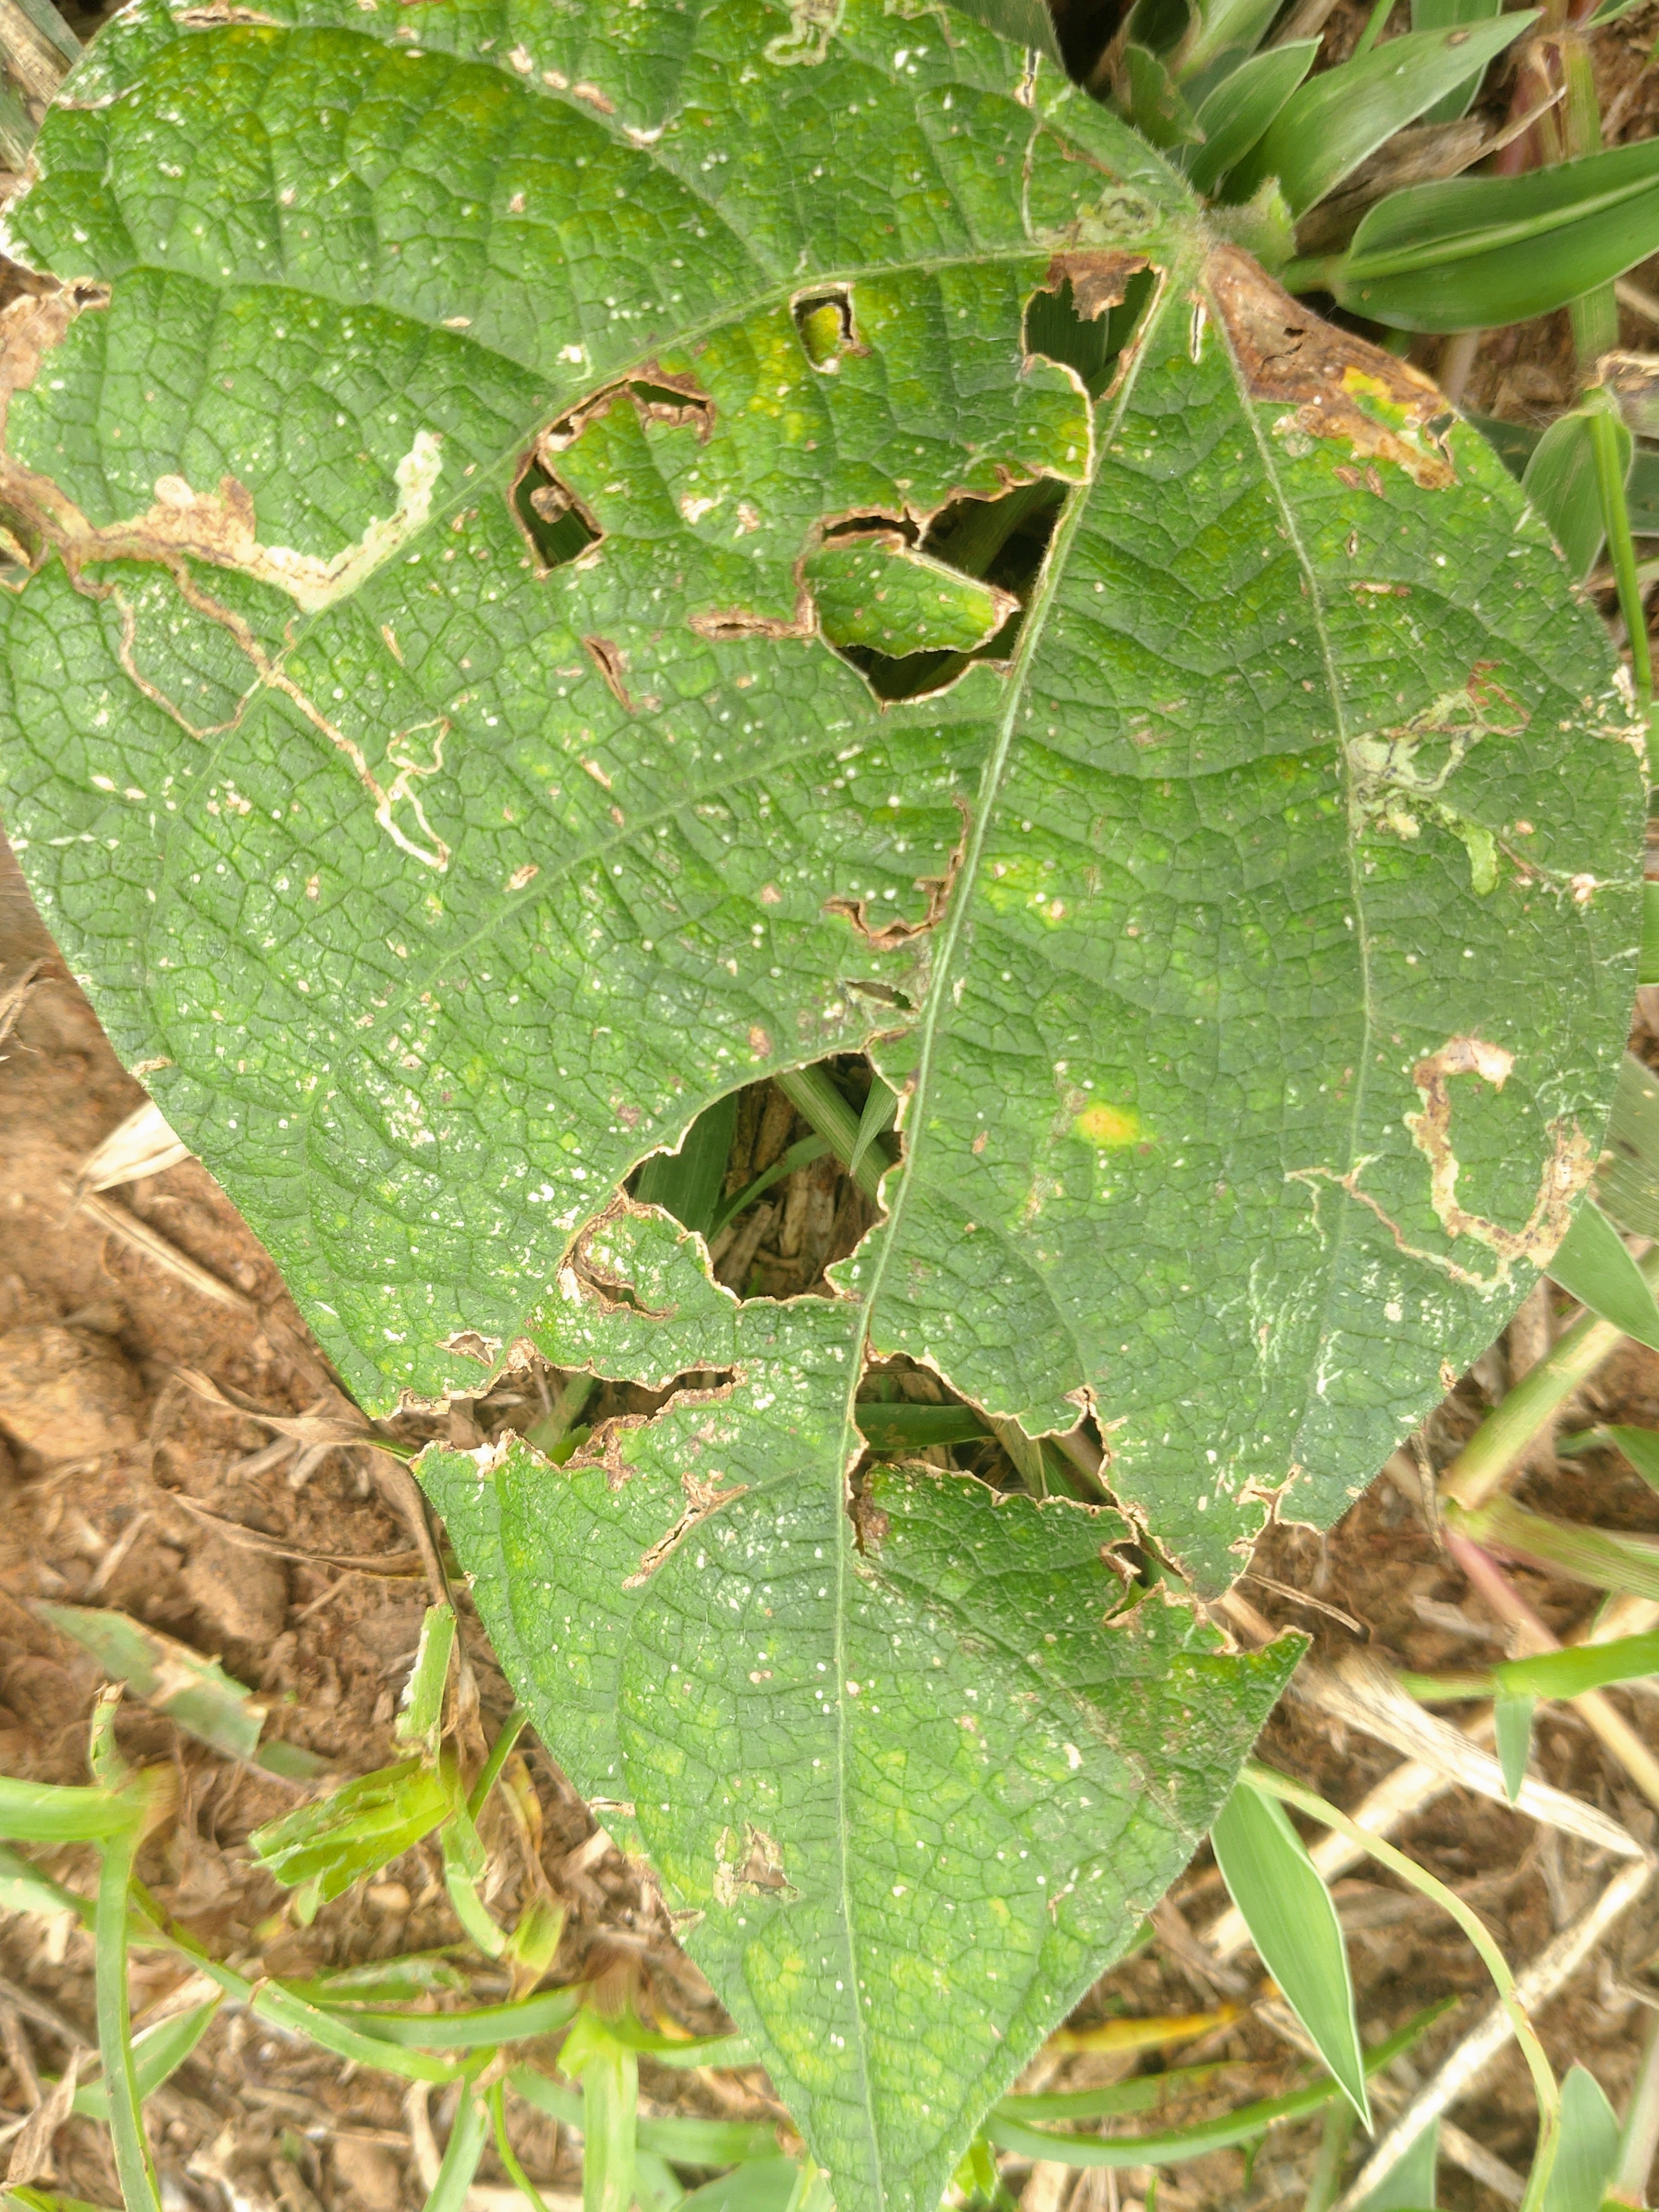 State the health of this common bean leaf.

anthracnose
